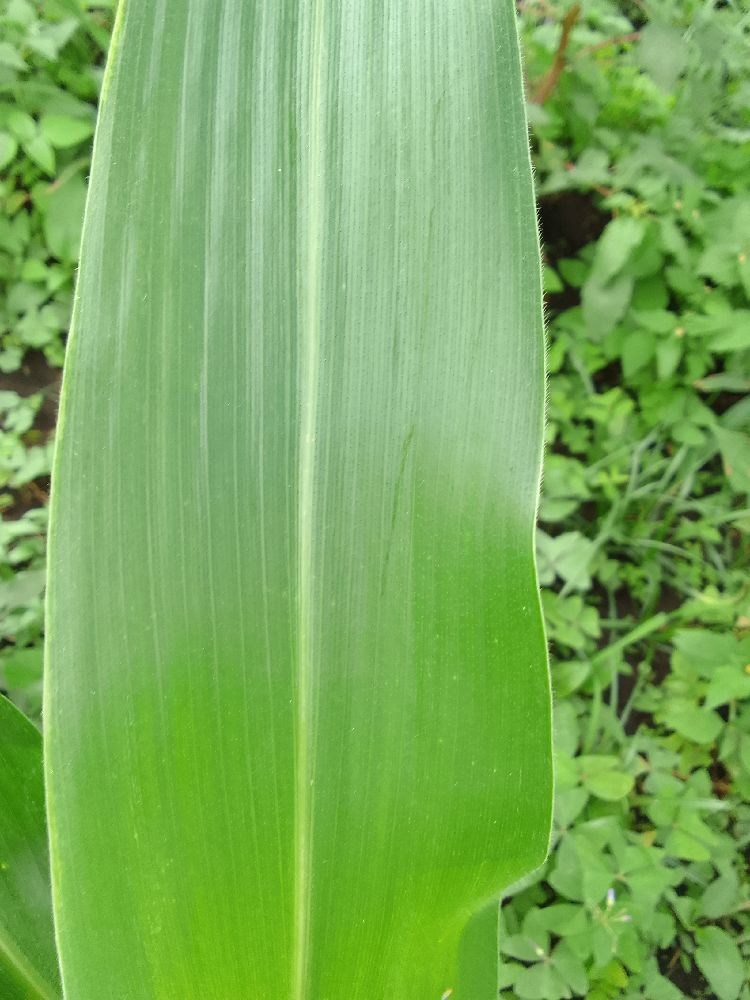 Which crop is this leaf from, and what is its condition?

maize, healthy
